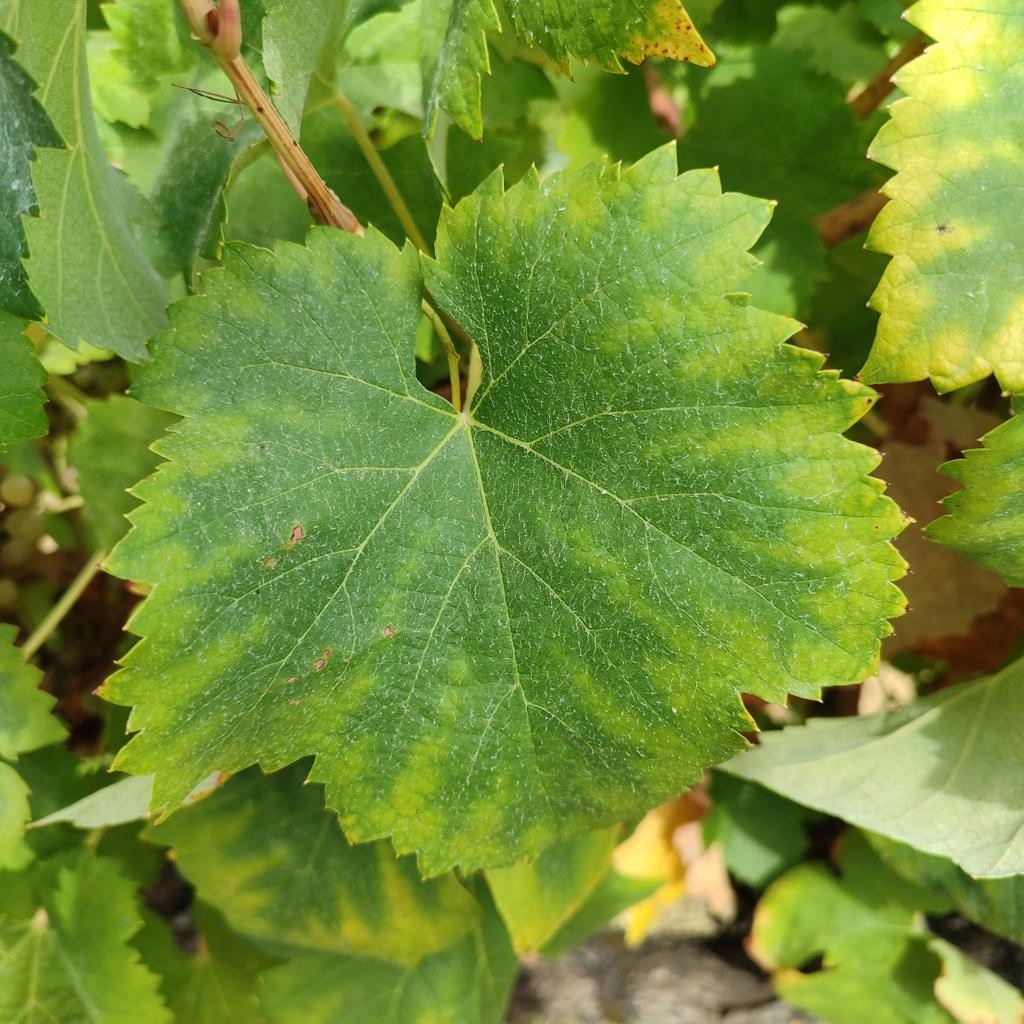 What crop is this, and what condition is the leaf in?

grapevine, esca complex
